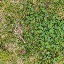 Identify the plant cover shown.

unstructured weed
